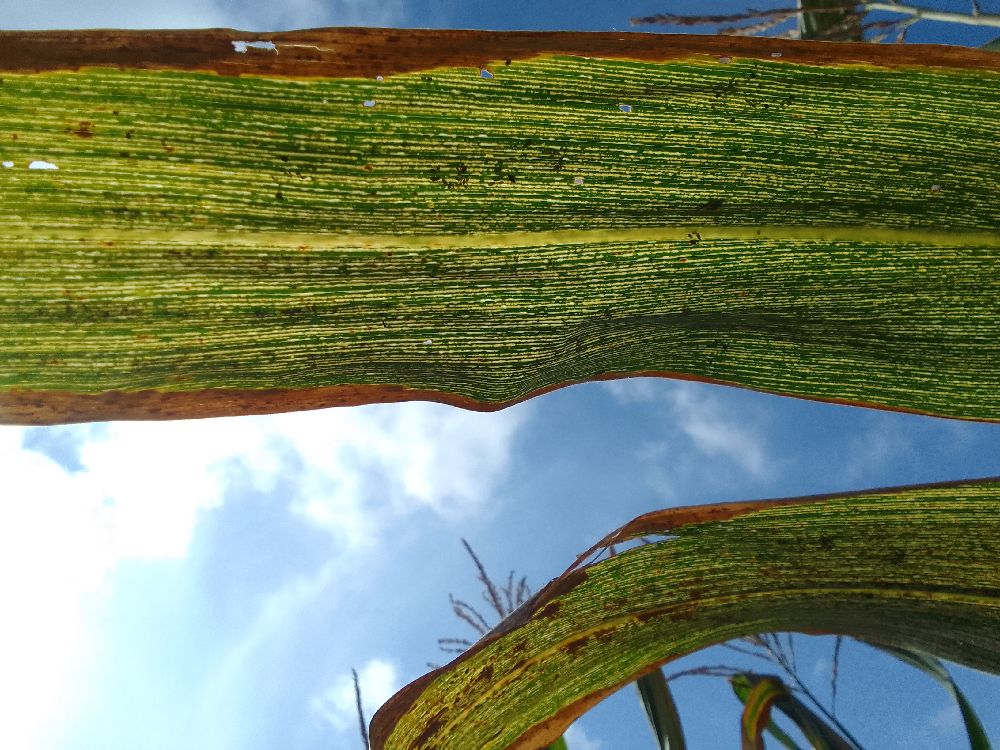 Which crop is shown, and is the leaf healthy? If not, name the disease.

maize, maize streak virus
